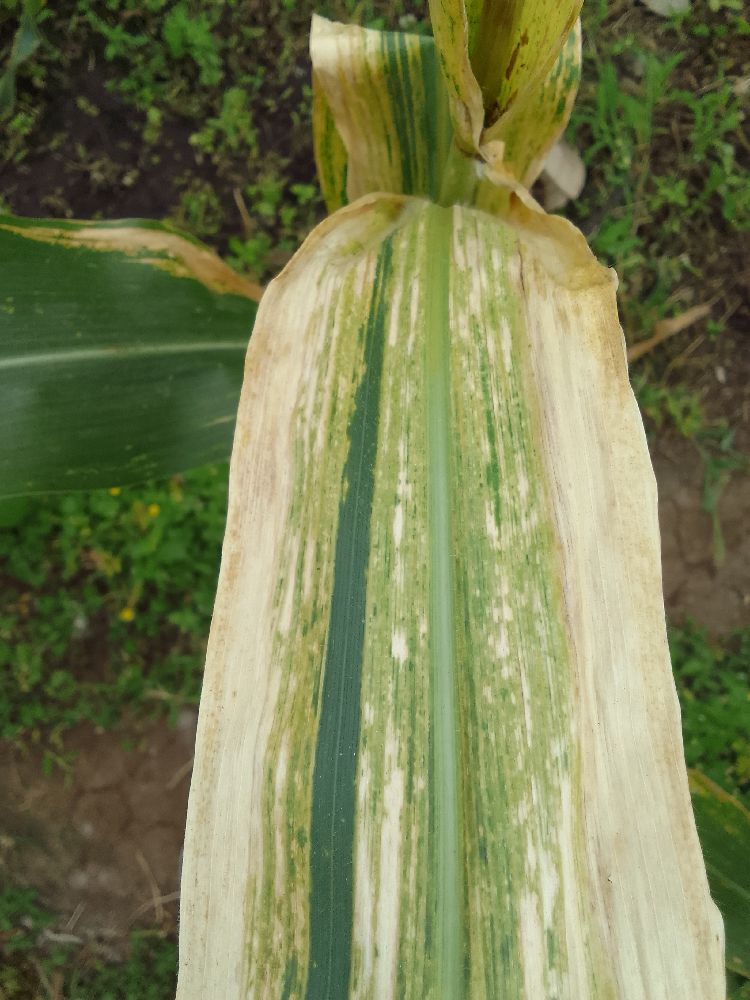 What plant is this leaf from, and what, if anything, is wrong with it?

maize, maize lethal necrosis
